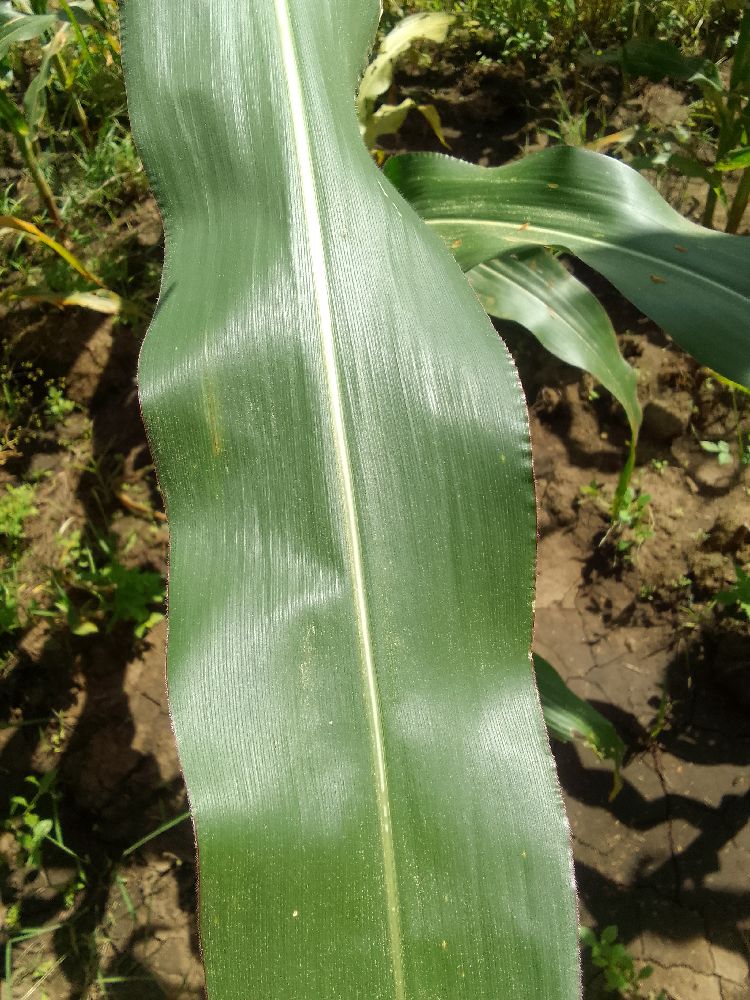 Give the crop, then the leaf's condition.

maize, healthy
